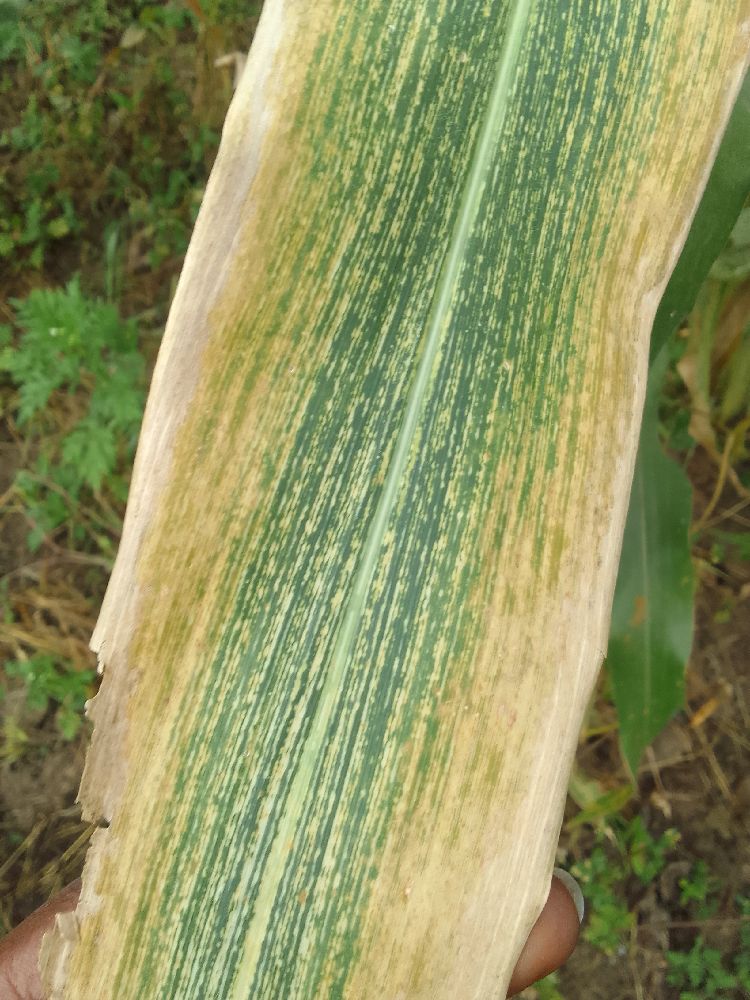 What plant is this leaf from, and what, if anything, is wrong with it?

maize, maize streak virus
